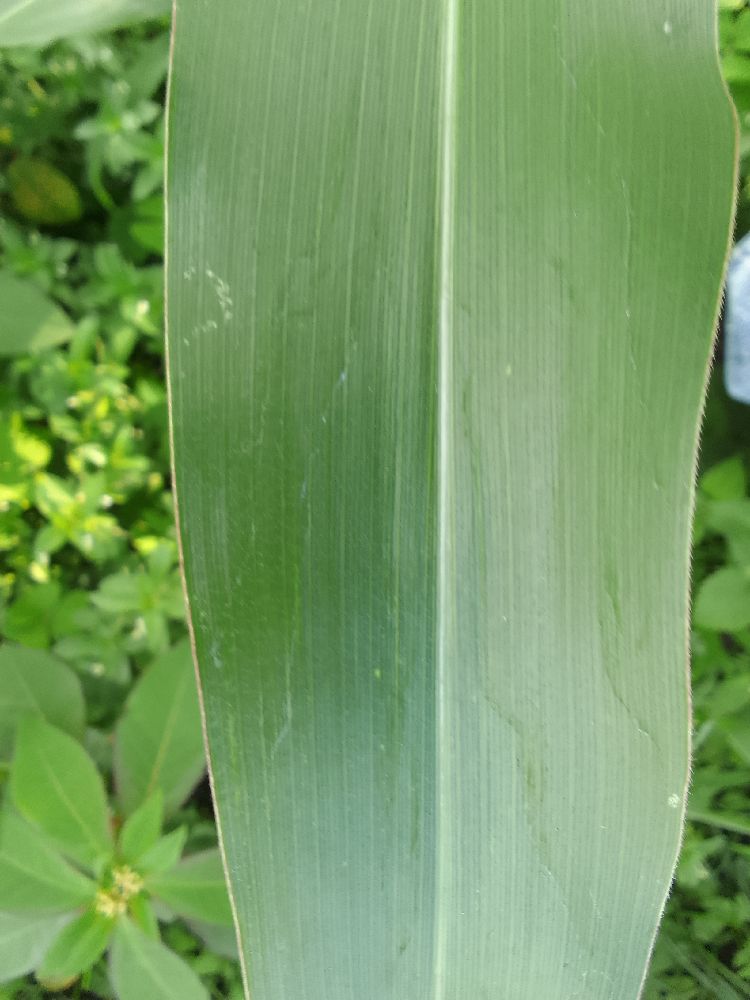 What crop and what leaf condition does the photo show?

maize, healthy
